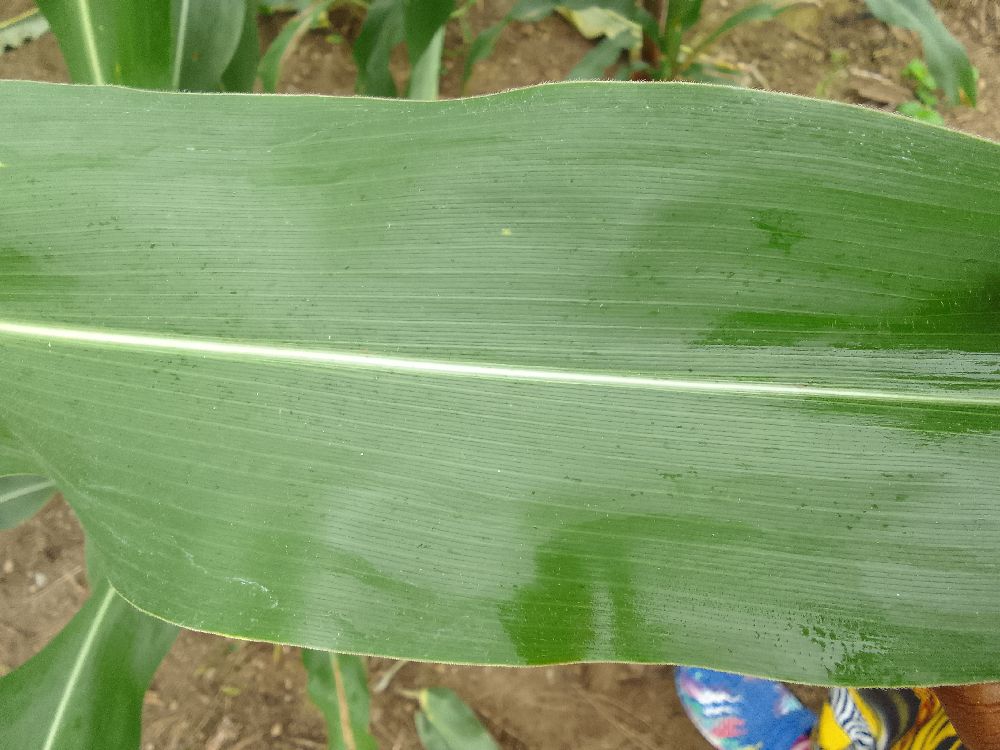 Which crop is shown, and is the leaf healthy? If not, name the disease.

maize, healthy
